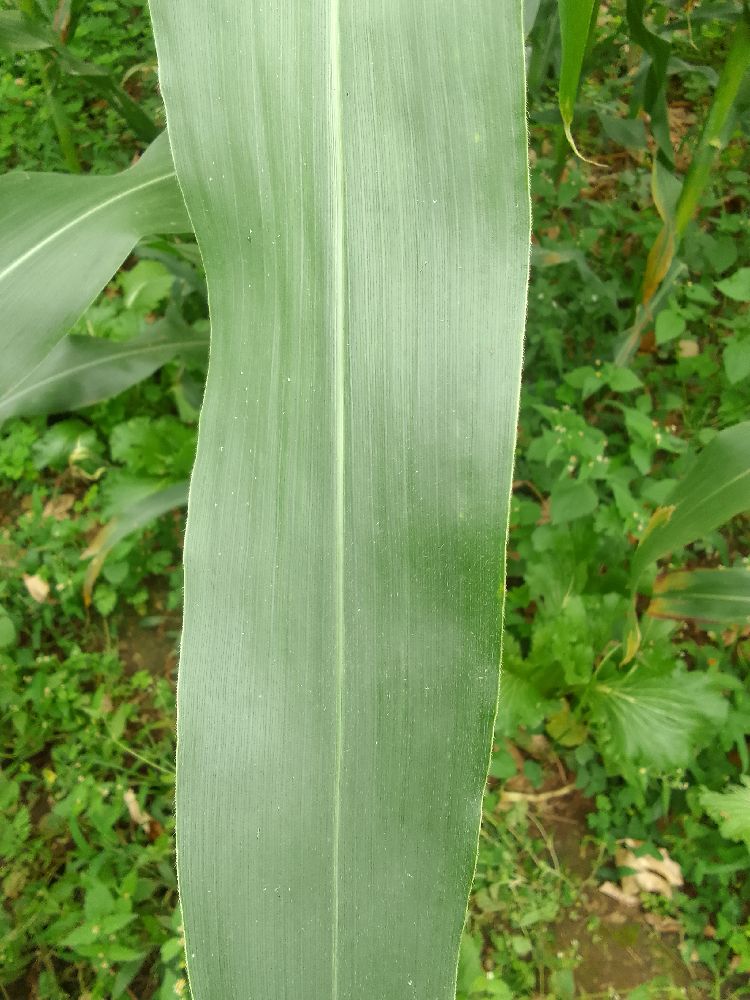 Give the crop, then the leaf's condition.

maize, healthy
